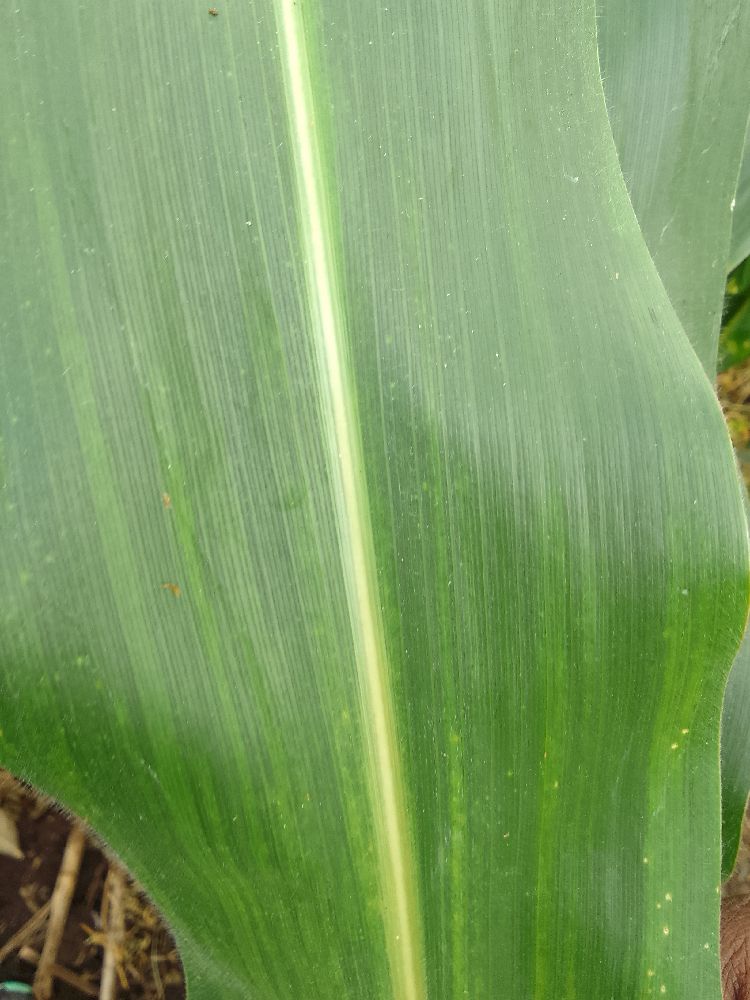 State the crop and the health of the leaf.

maize, healthy
